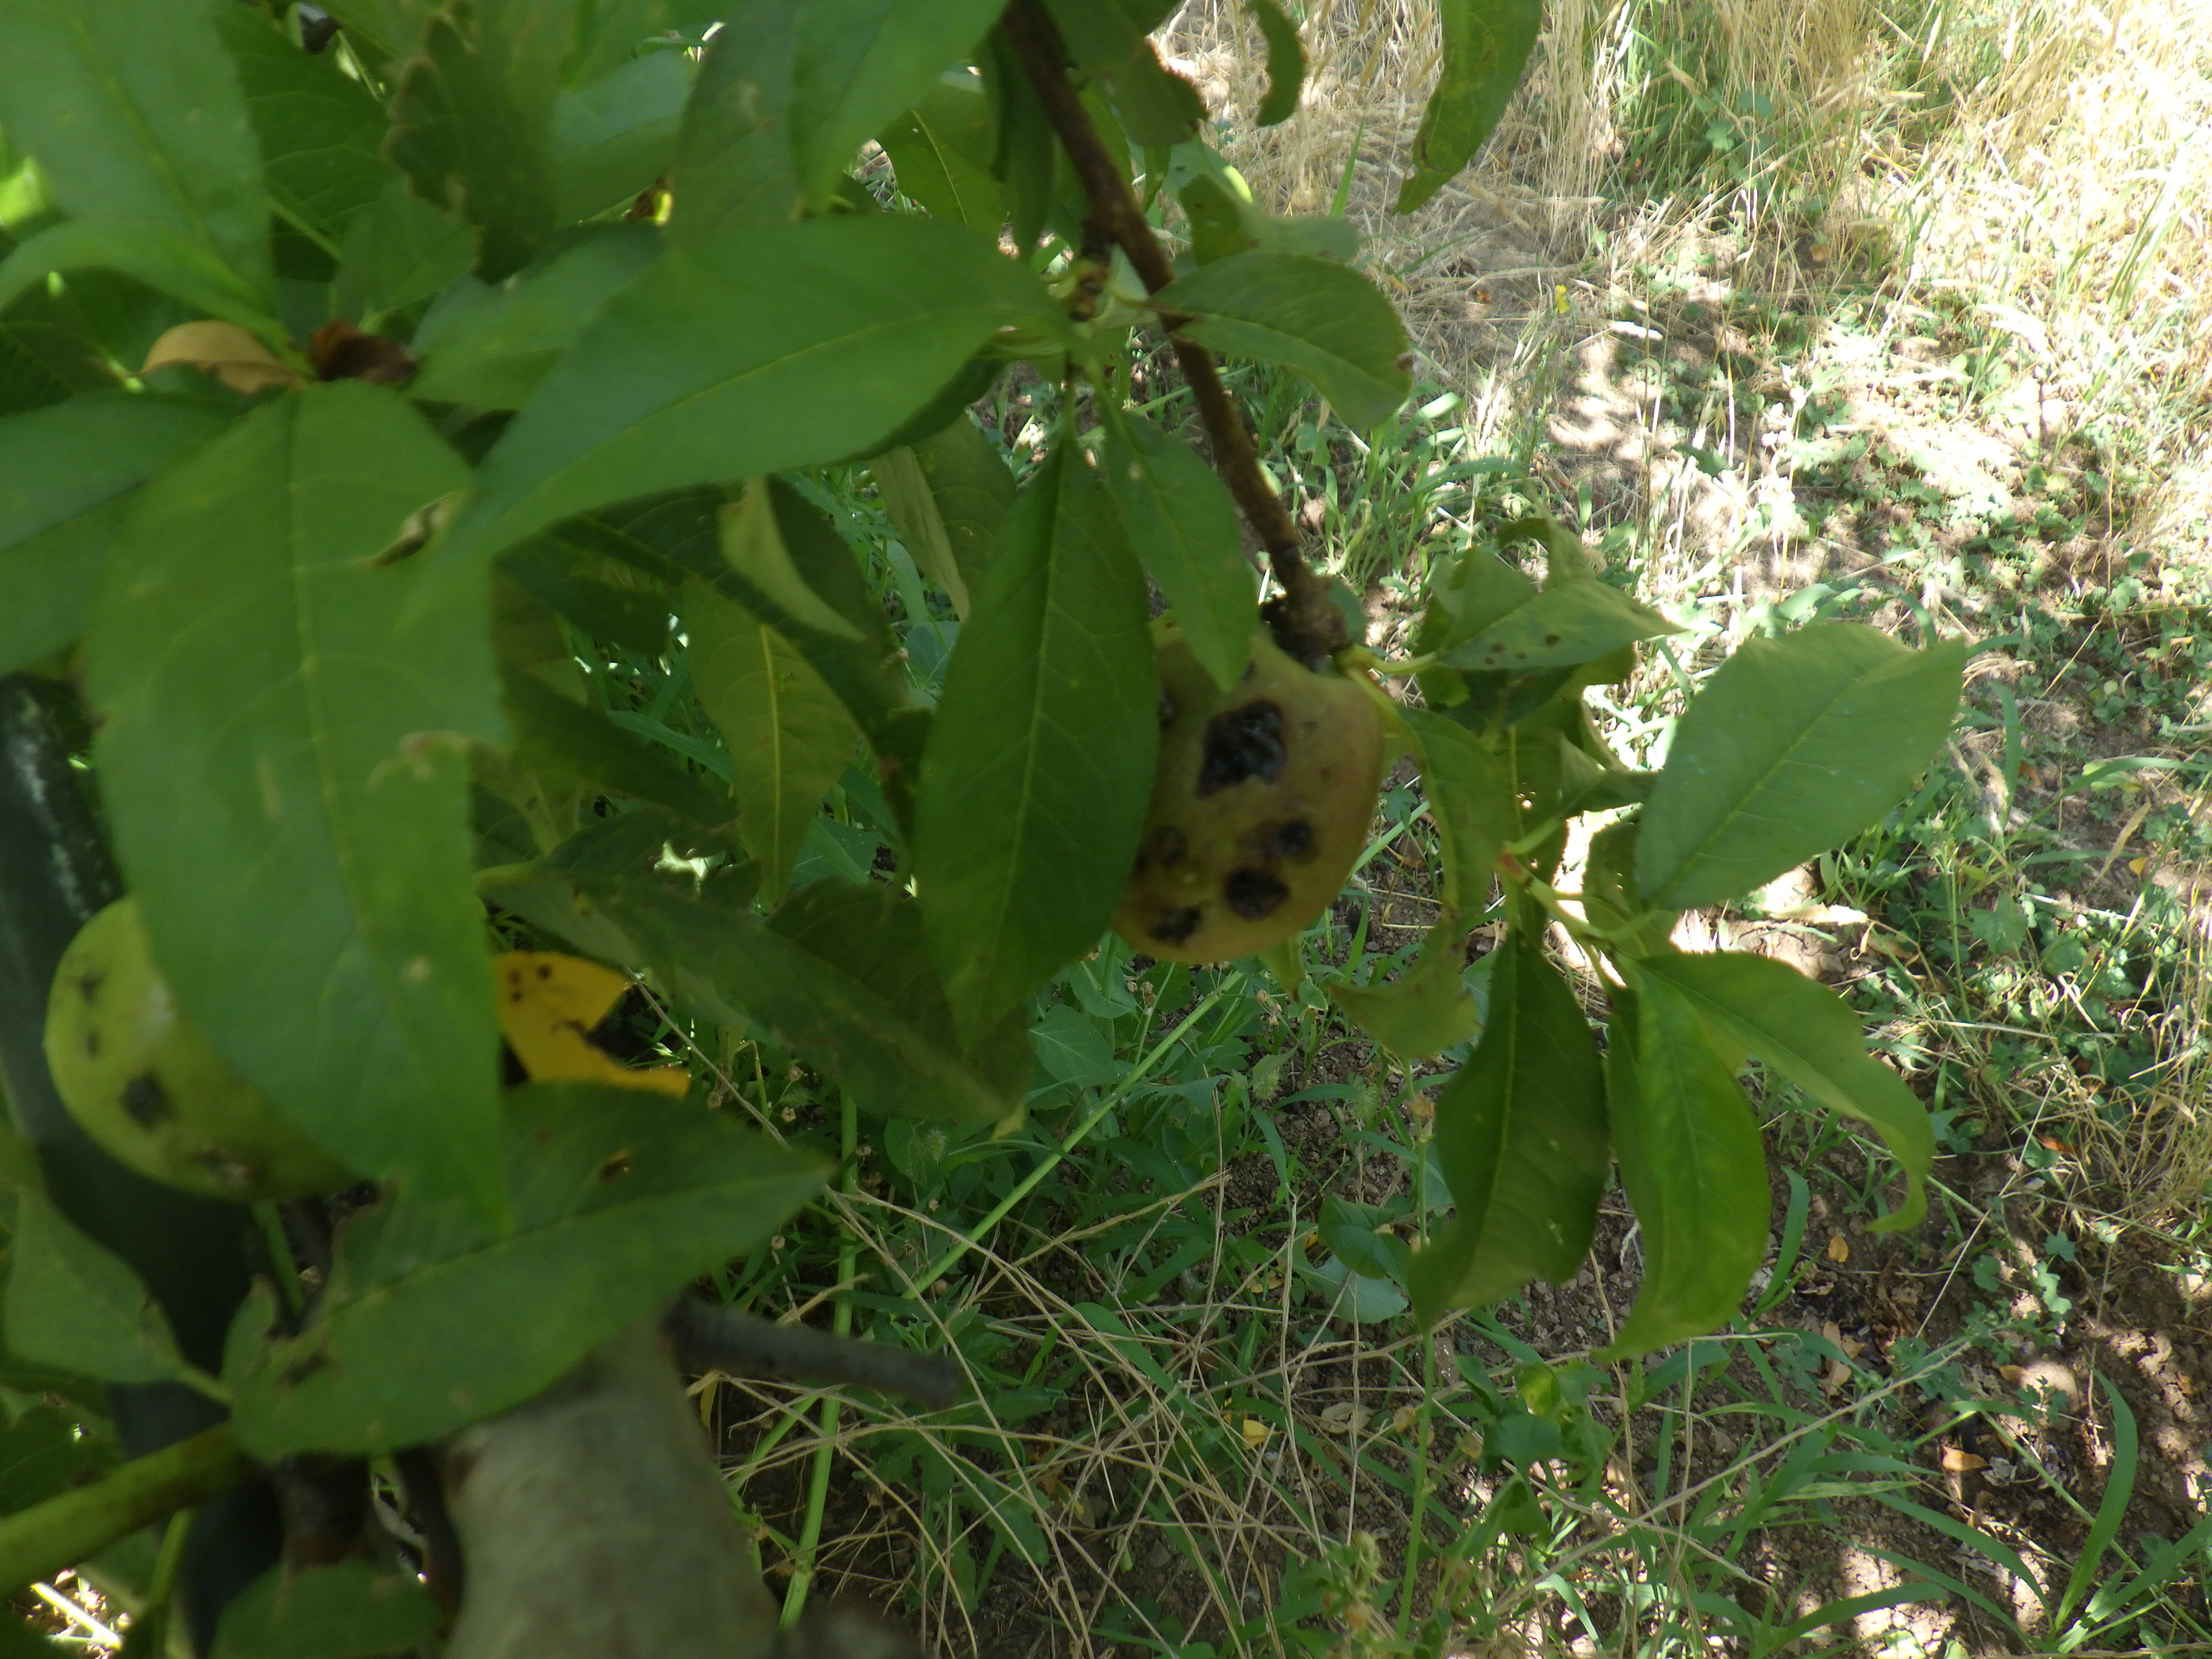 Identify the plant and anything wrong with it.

peach, mechanical damage, shot hole disease
